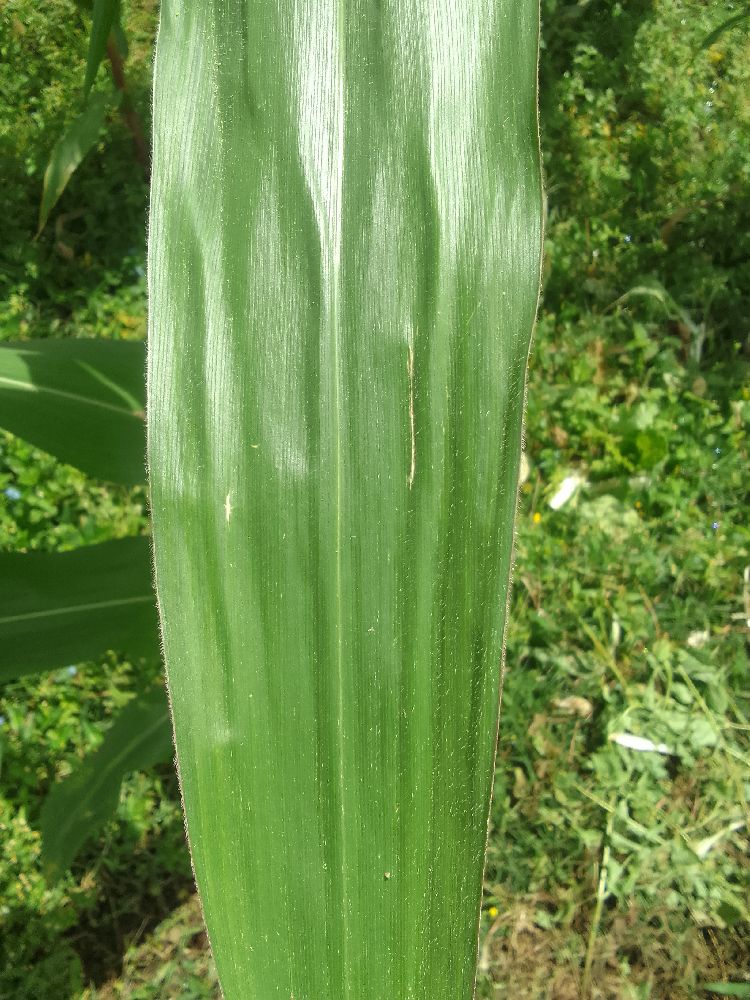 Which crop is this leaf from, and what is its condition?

maize, healthy
